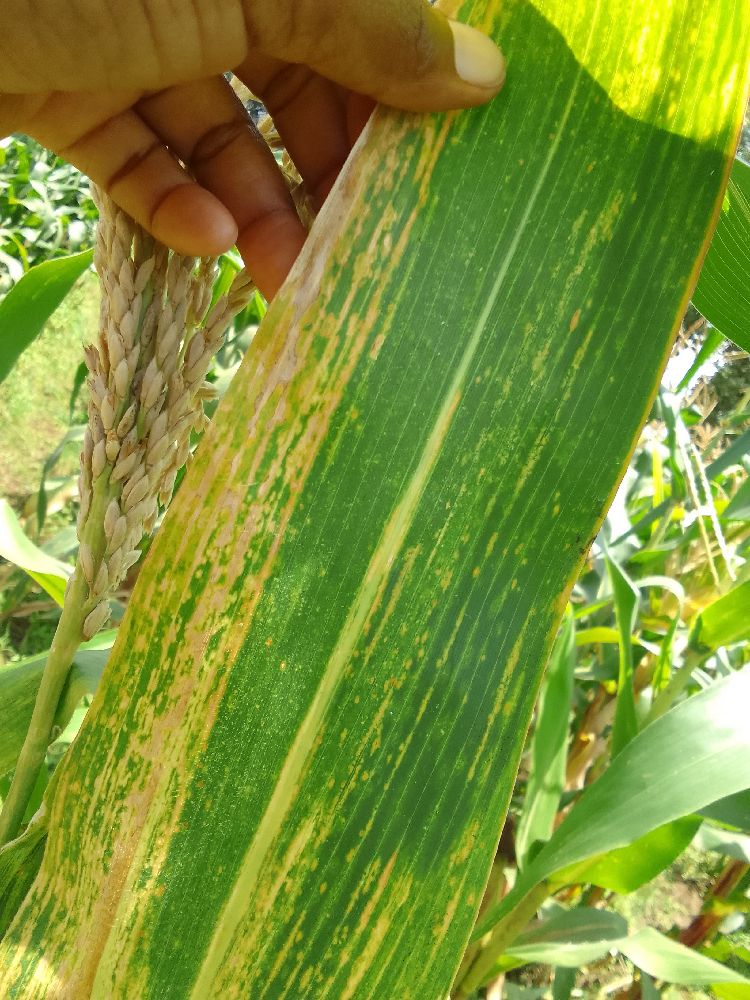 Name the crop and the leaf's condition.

maize, maize lethal necrosis
